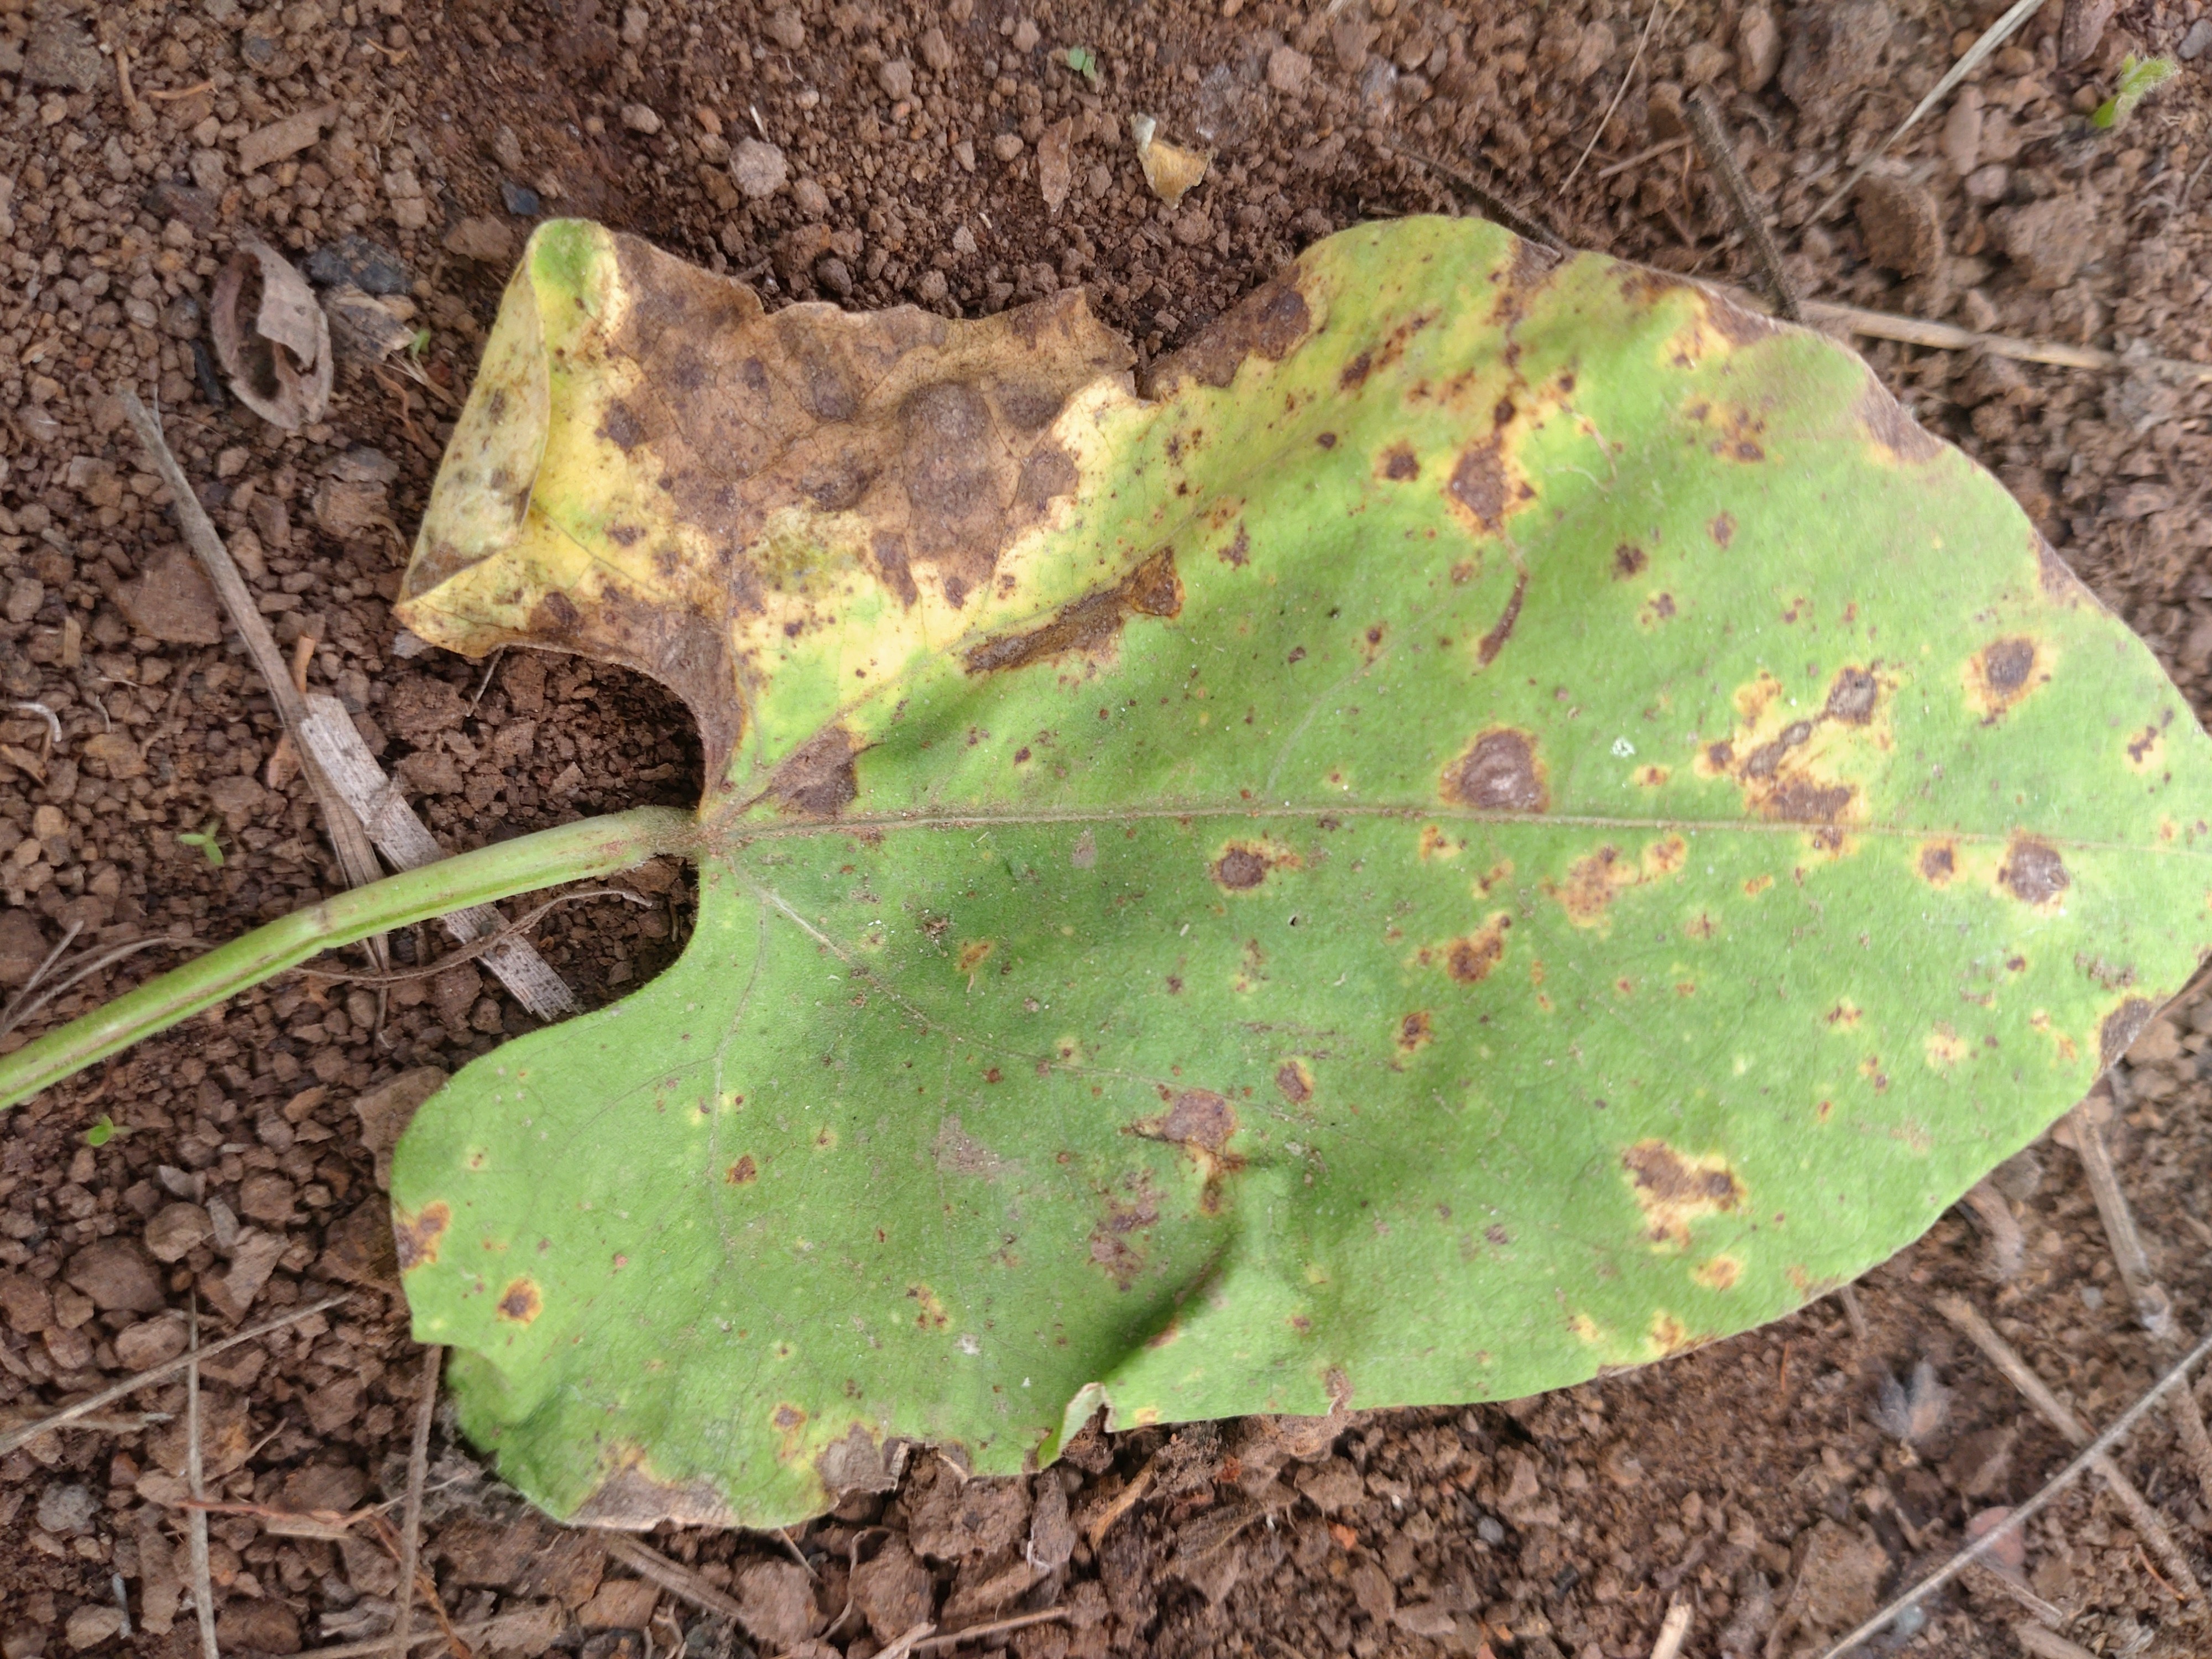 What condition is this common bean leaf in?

rust
